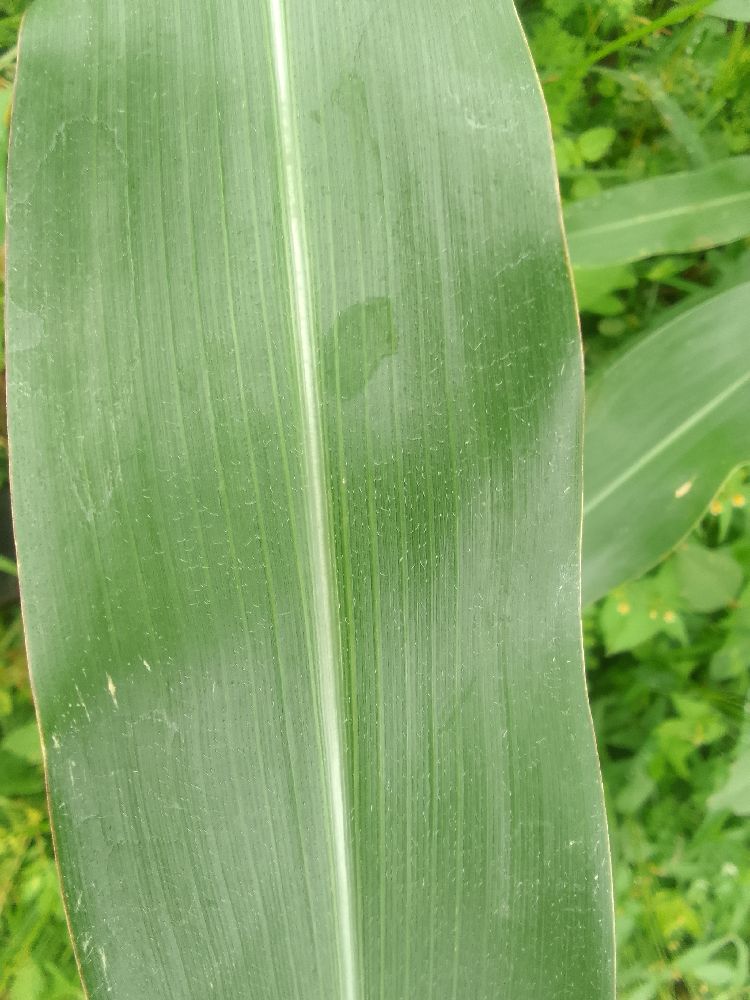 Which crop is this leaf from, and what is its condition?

maize, healthy
